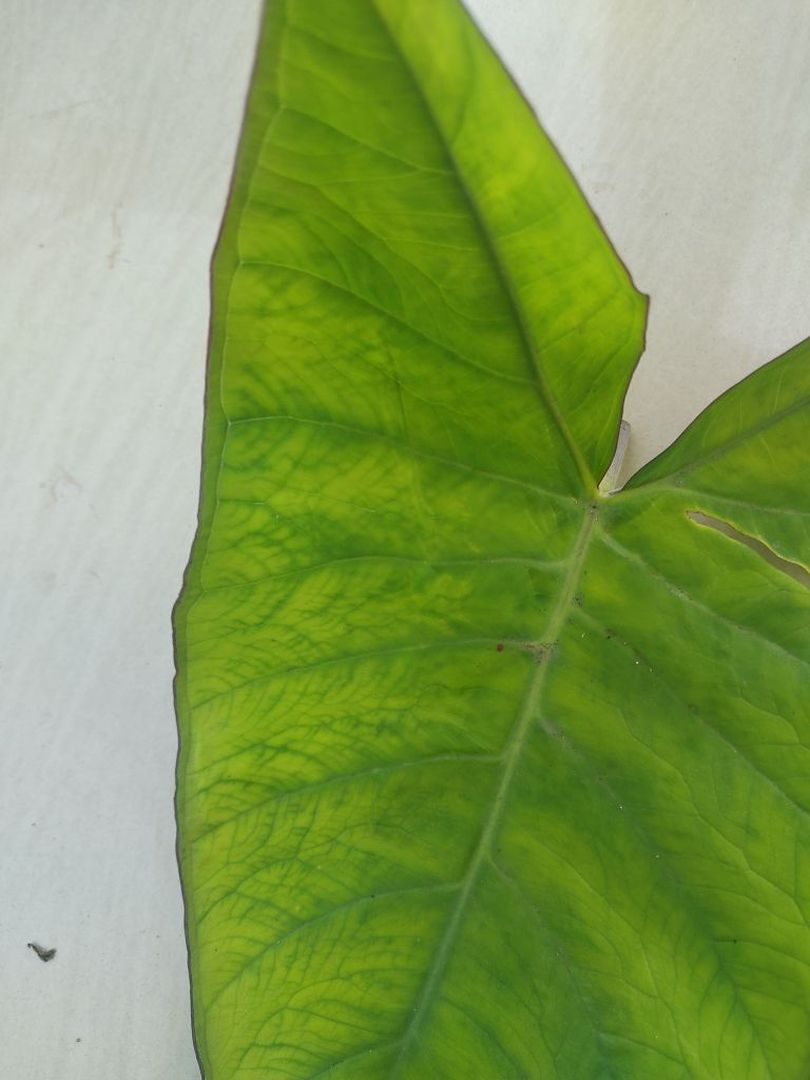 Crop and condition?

taro, mosaic
